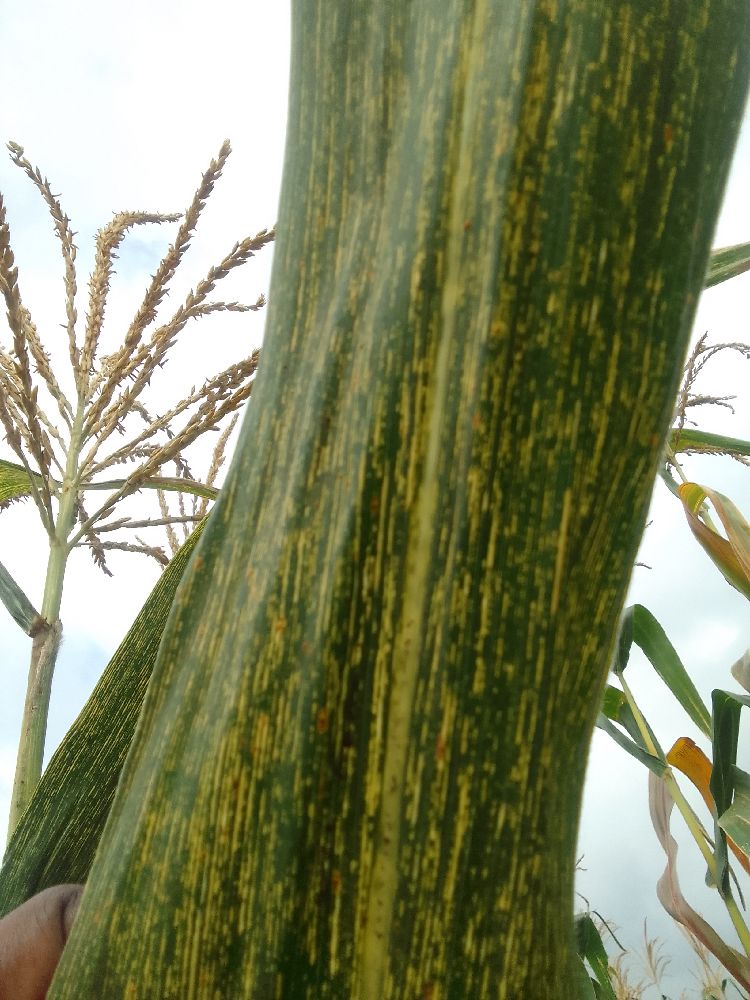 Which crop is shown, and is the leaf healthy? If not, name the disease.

maize, maize streak virus
